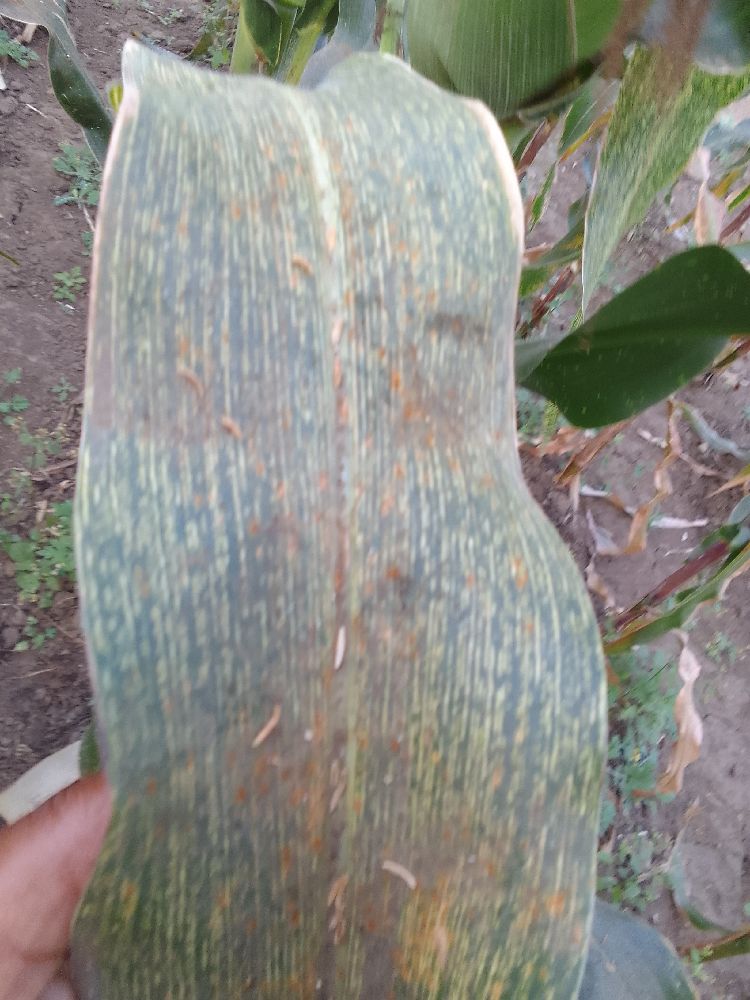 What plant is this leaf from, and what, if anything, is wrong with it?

maize, maize streak virus
